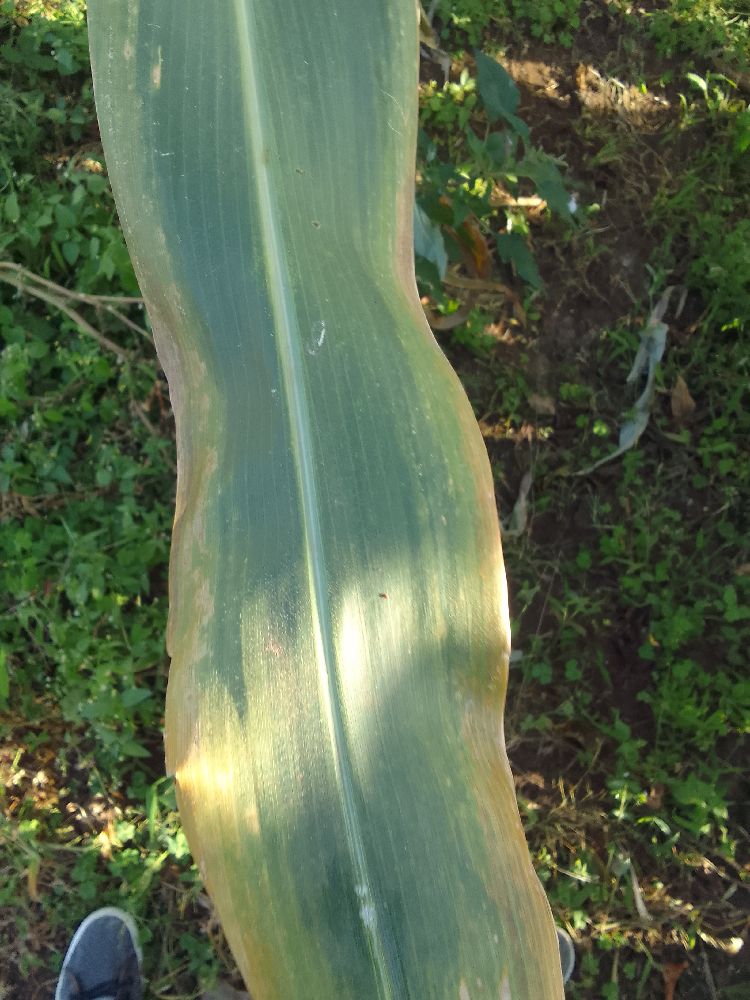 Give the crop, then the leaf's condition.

maize, maize lethal necrosis
